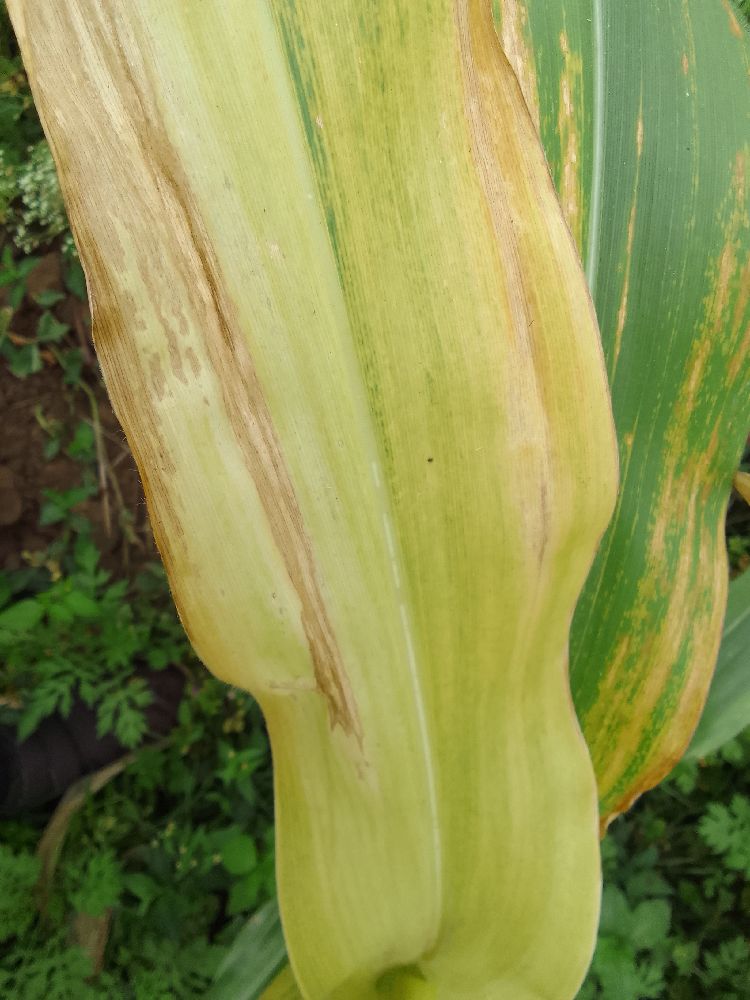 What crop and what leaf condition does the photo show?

maize, maize lethal necrosis
